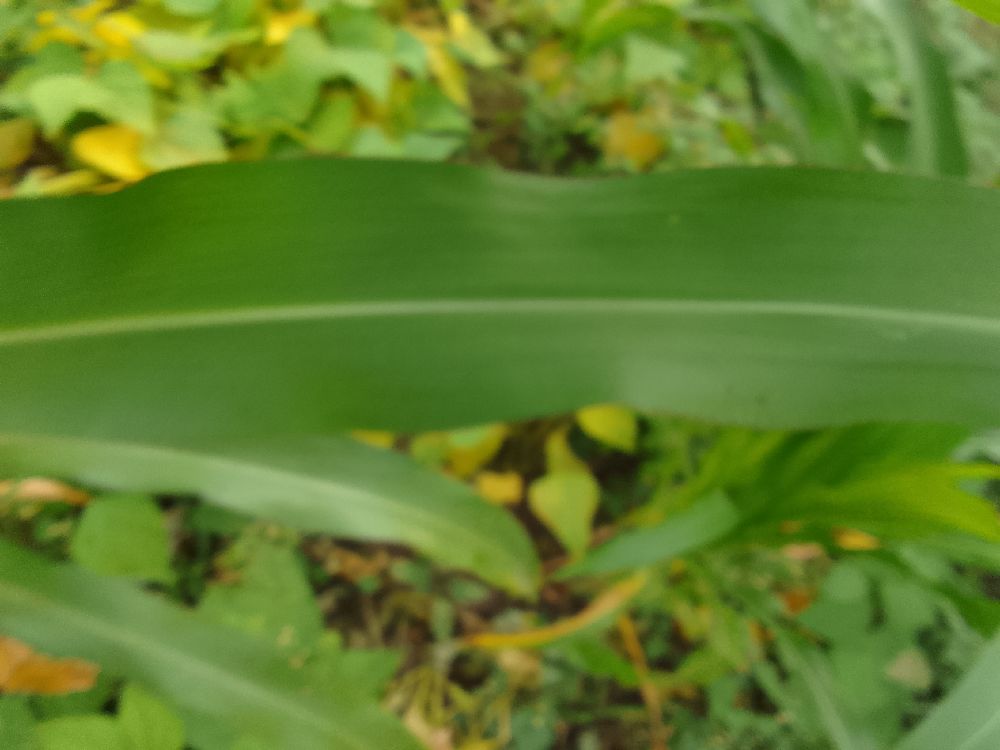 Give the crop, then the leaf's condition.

maize, healthy
